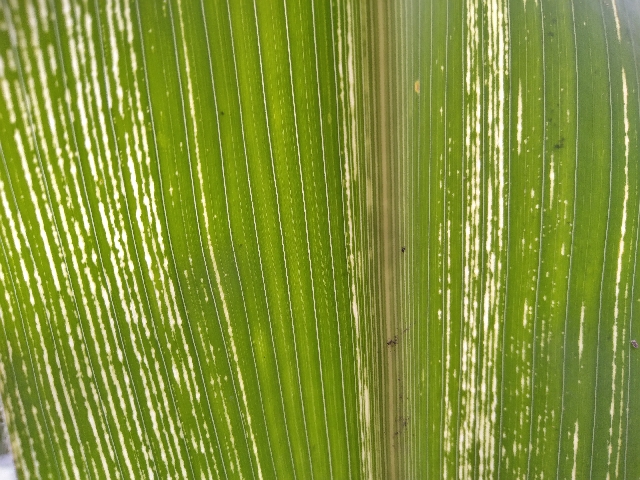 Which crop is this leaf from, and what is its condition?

maize, maize streak virus
